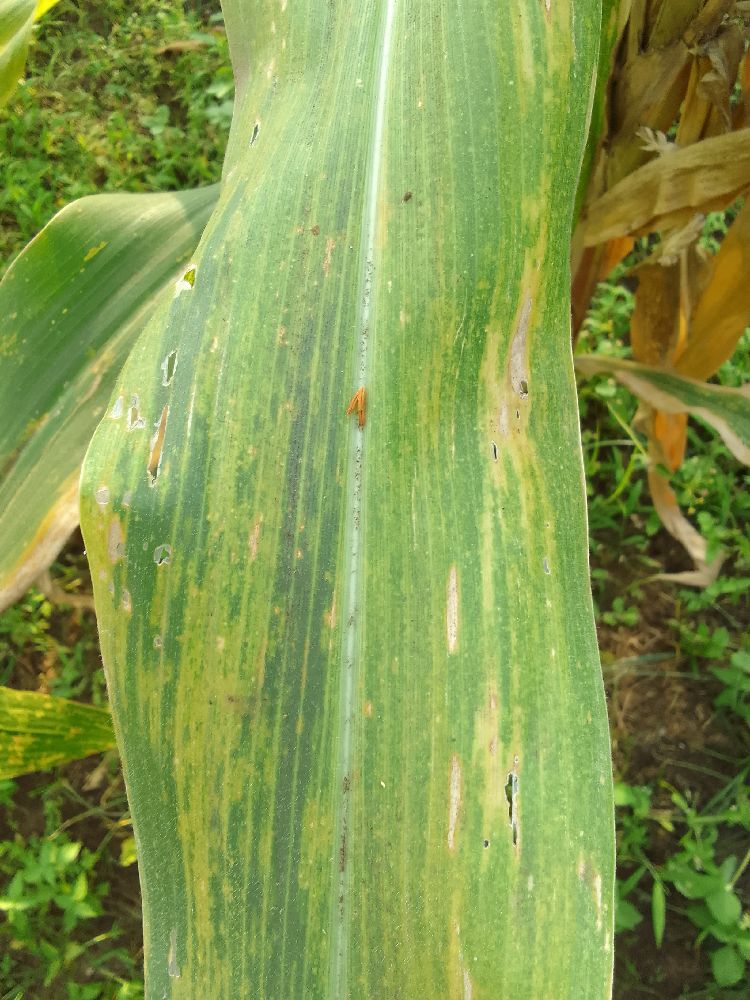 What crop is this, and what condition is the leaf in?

maize, maize lethal necrosis
